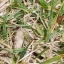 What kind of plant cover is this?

grass
